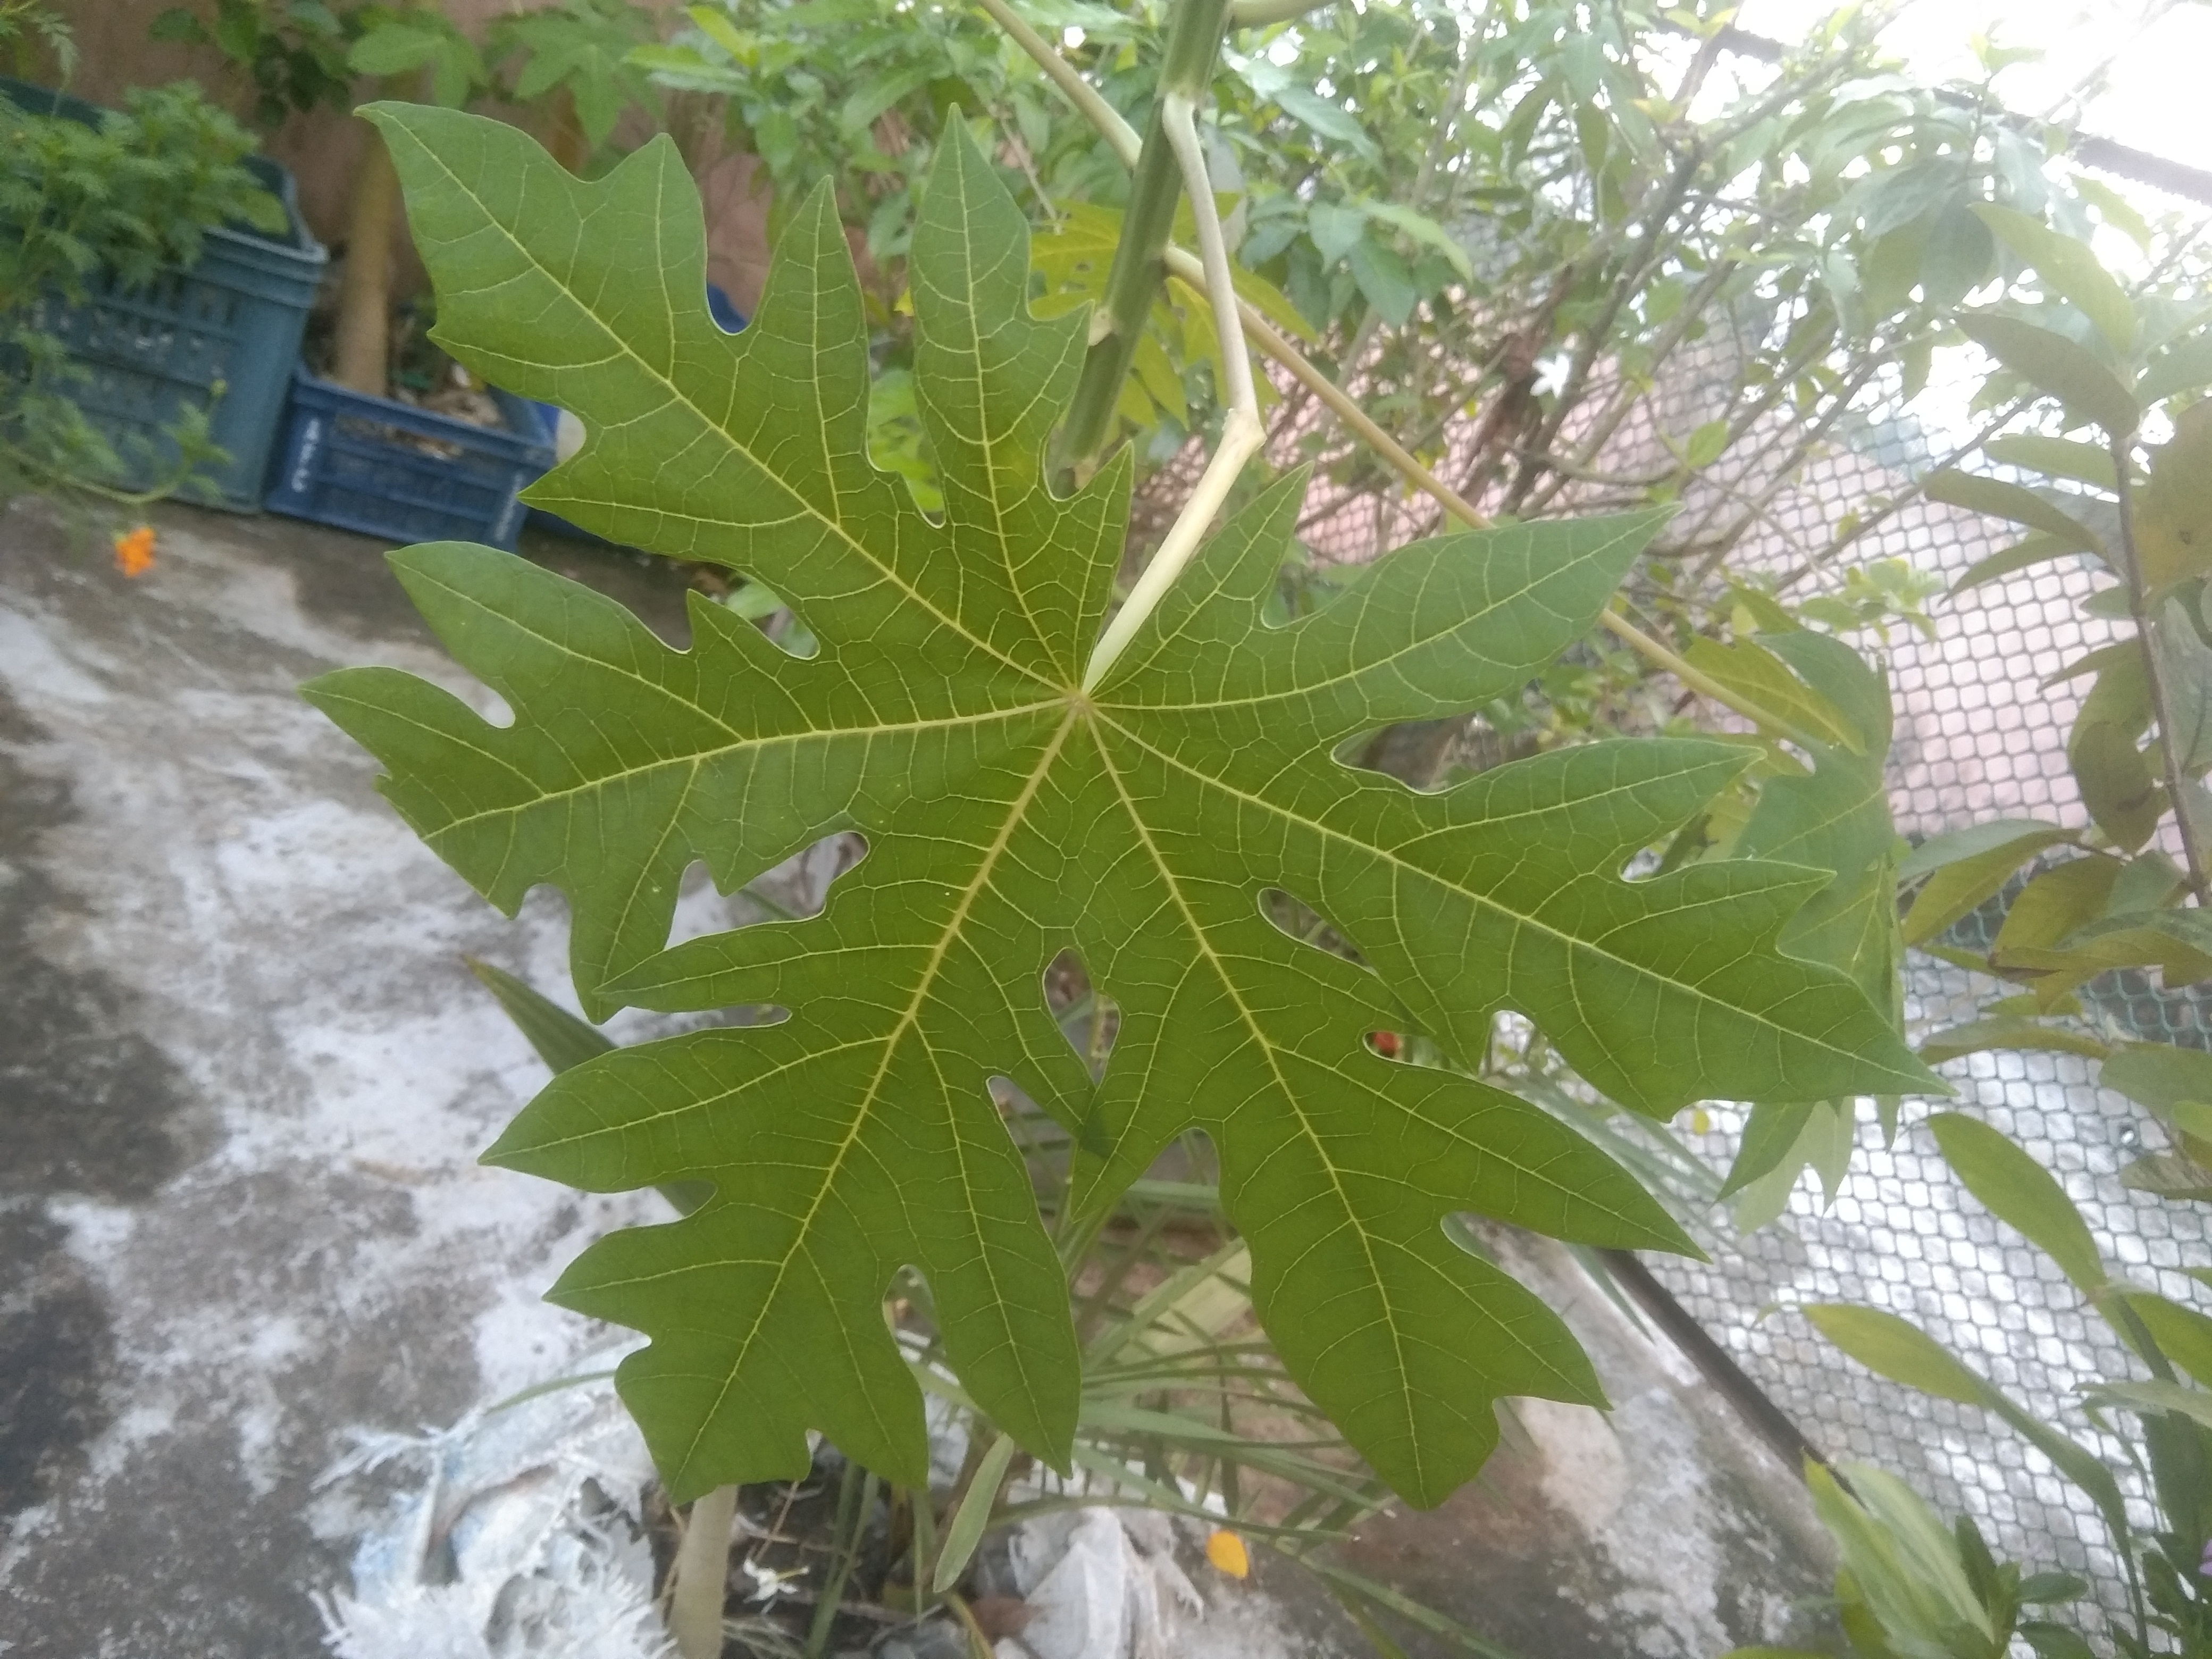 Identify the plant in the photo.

papaya
